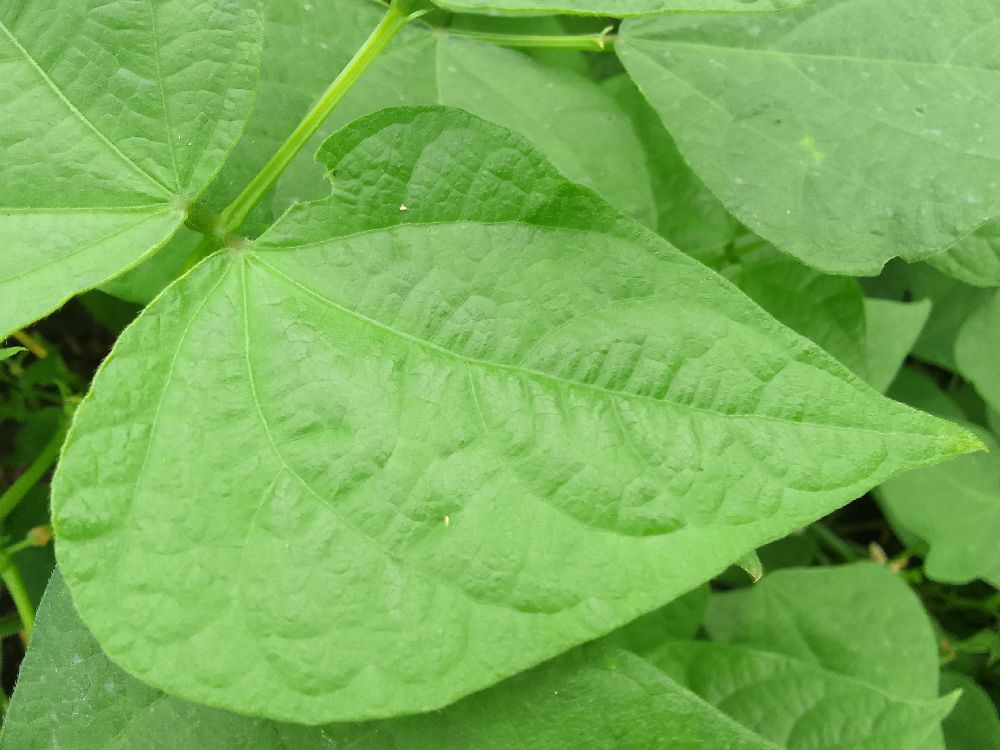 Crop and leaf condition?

common bean, healthy
